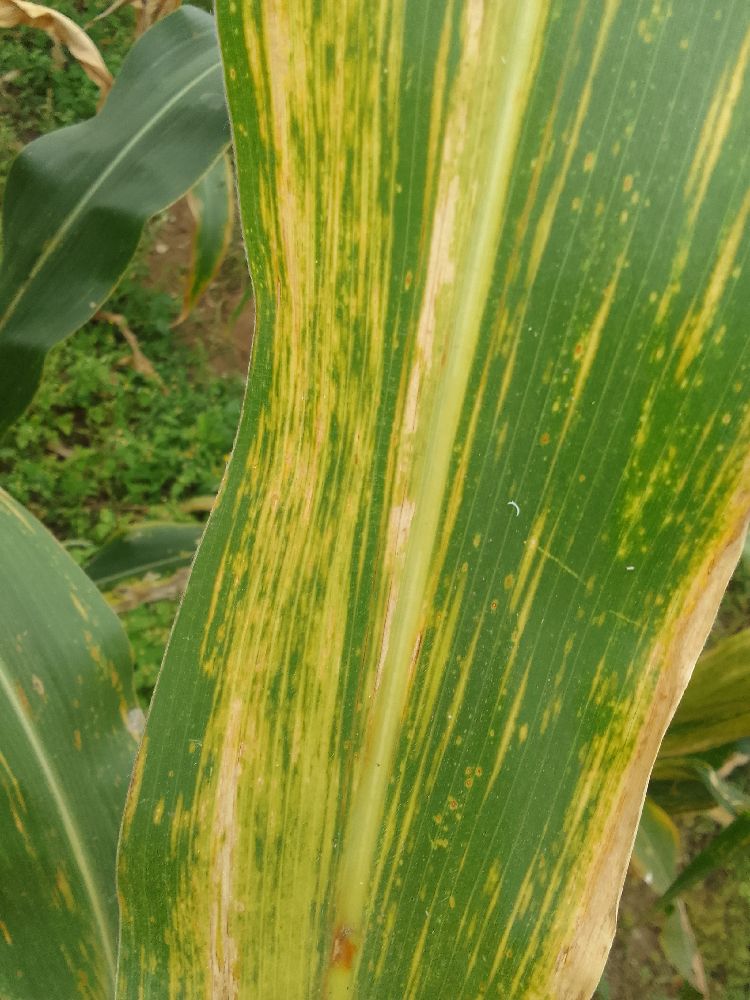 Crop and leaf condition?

maize, maize lethal necrosis
